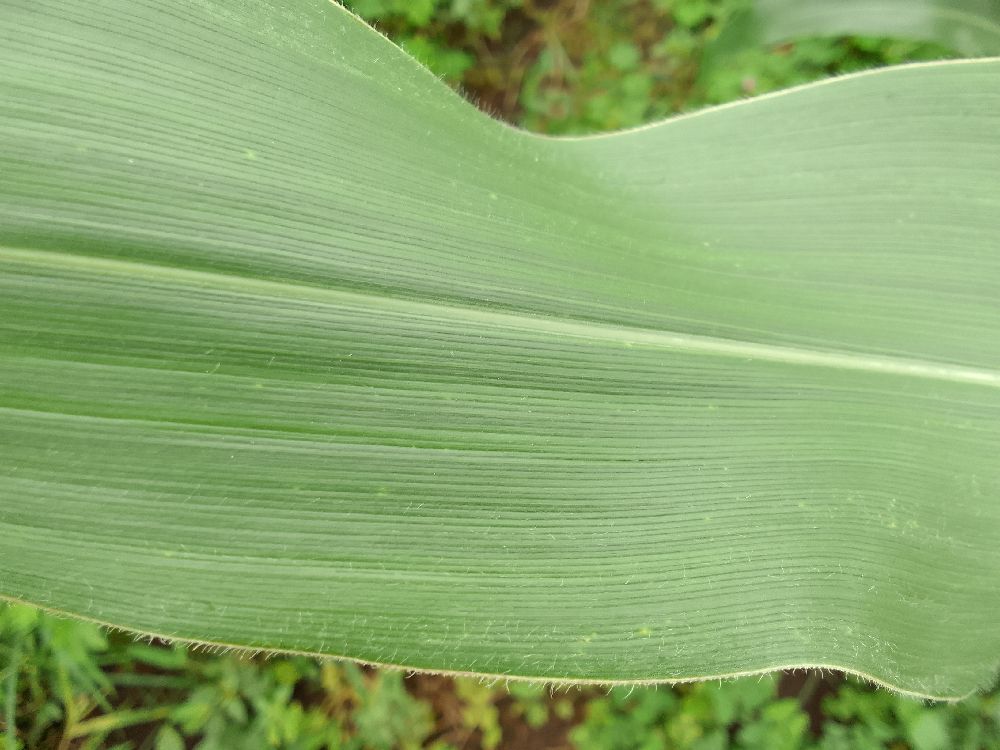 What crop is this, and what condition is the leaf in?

maize, healthy
